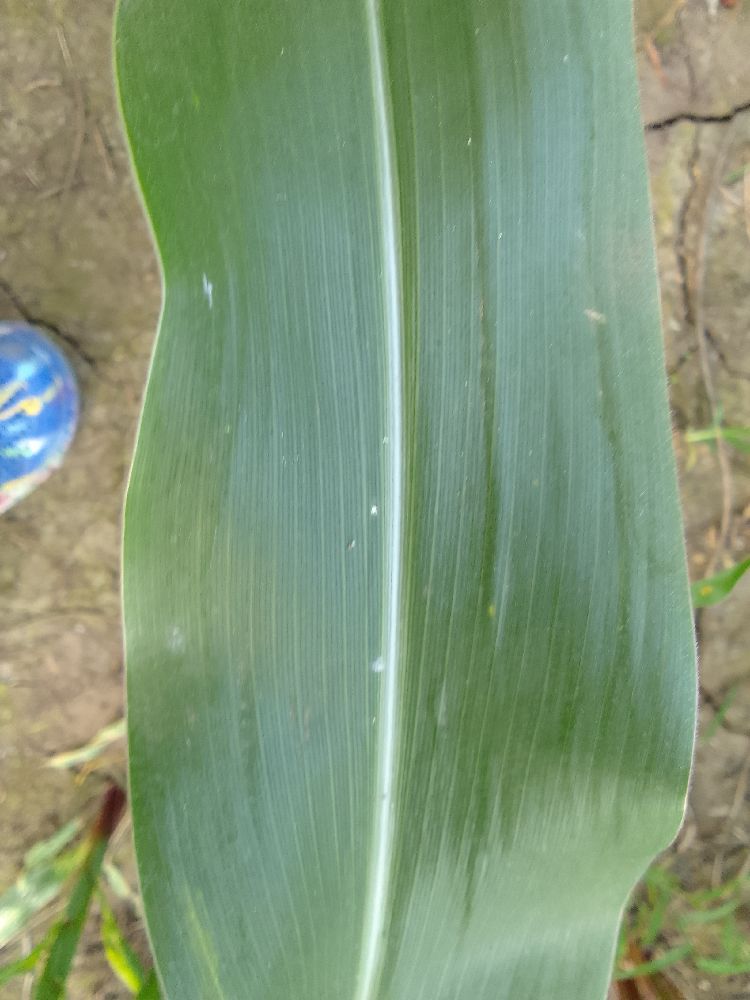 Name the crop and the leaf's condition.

maize, healthy
